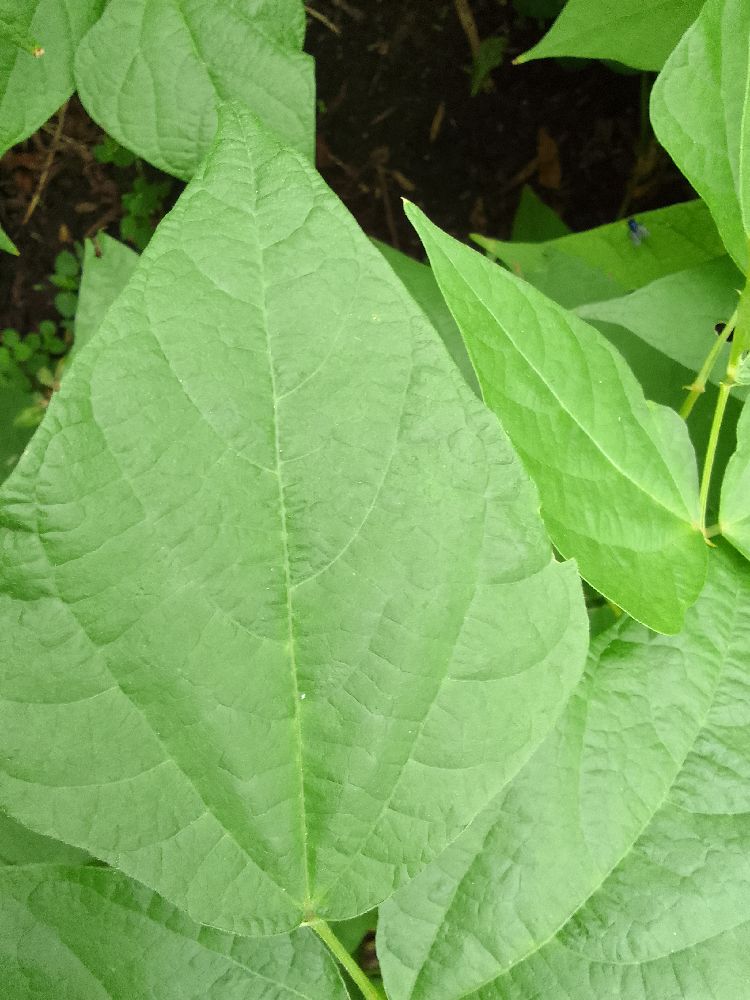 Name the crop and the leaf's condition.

common bean, healthy
